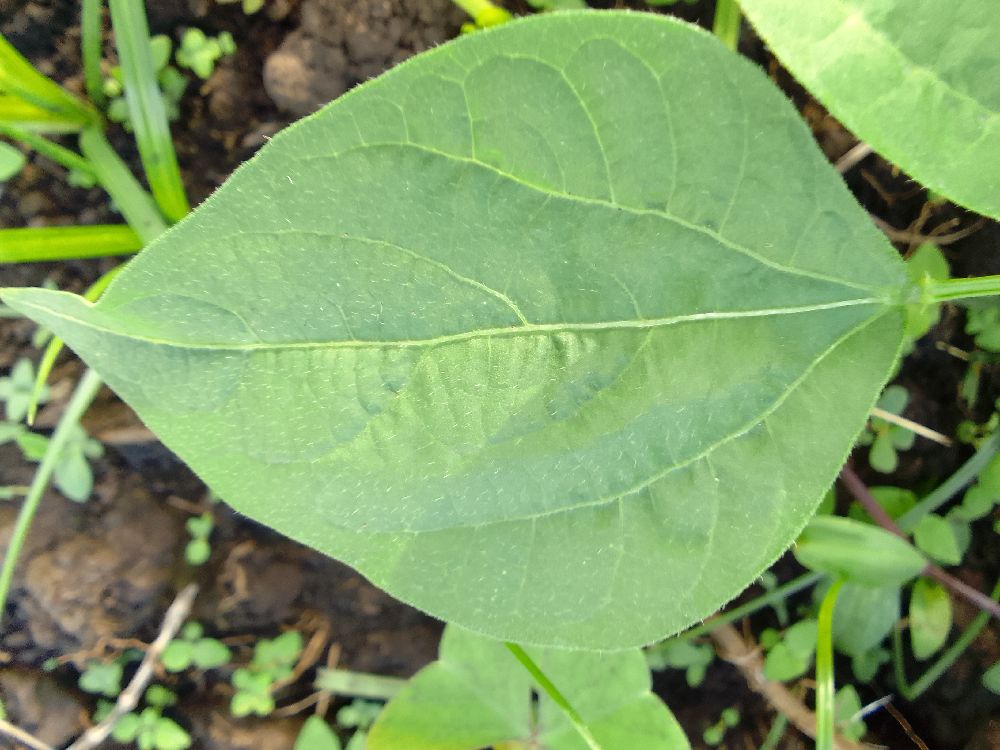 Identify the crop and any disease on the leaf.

common bean, healthy
